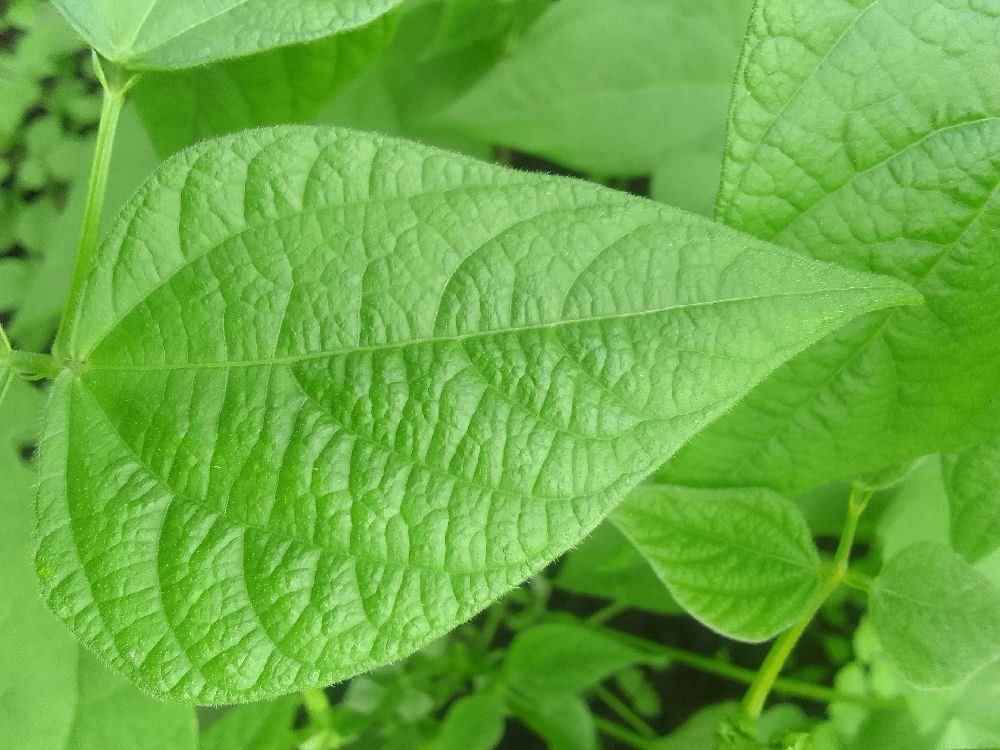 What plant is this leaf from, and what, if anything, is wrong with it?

common bean, healthy
